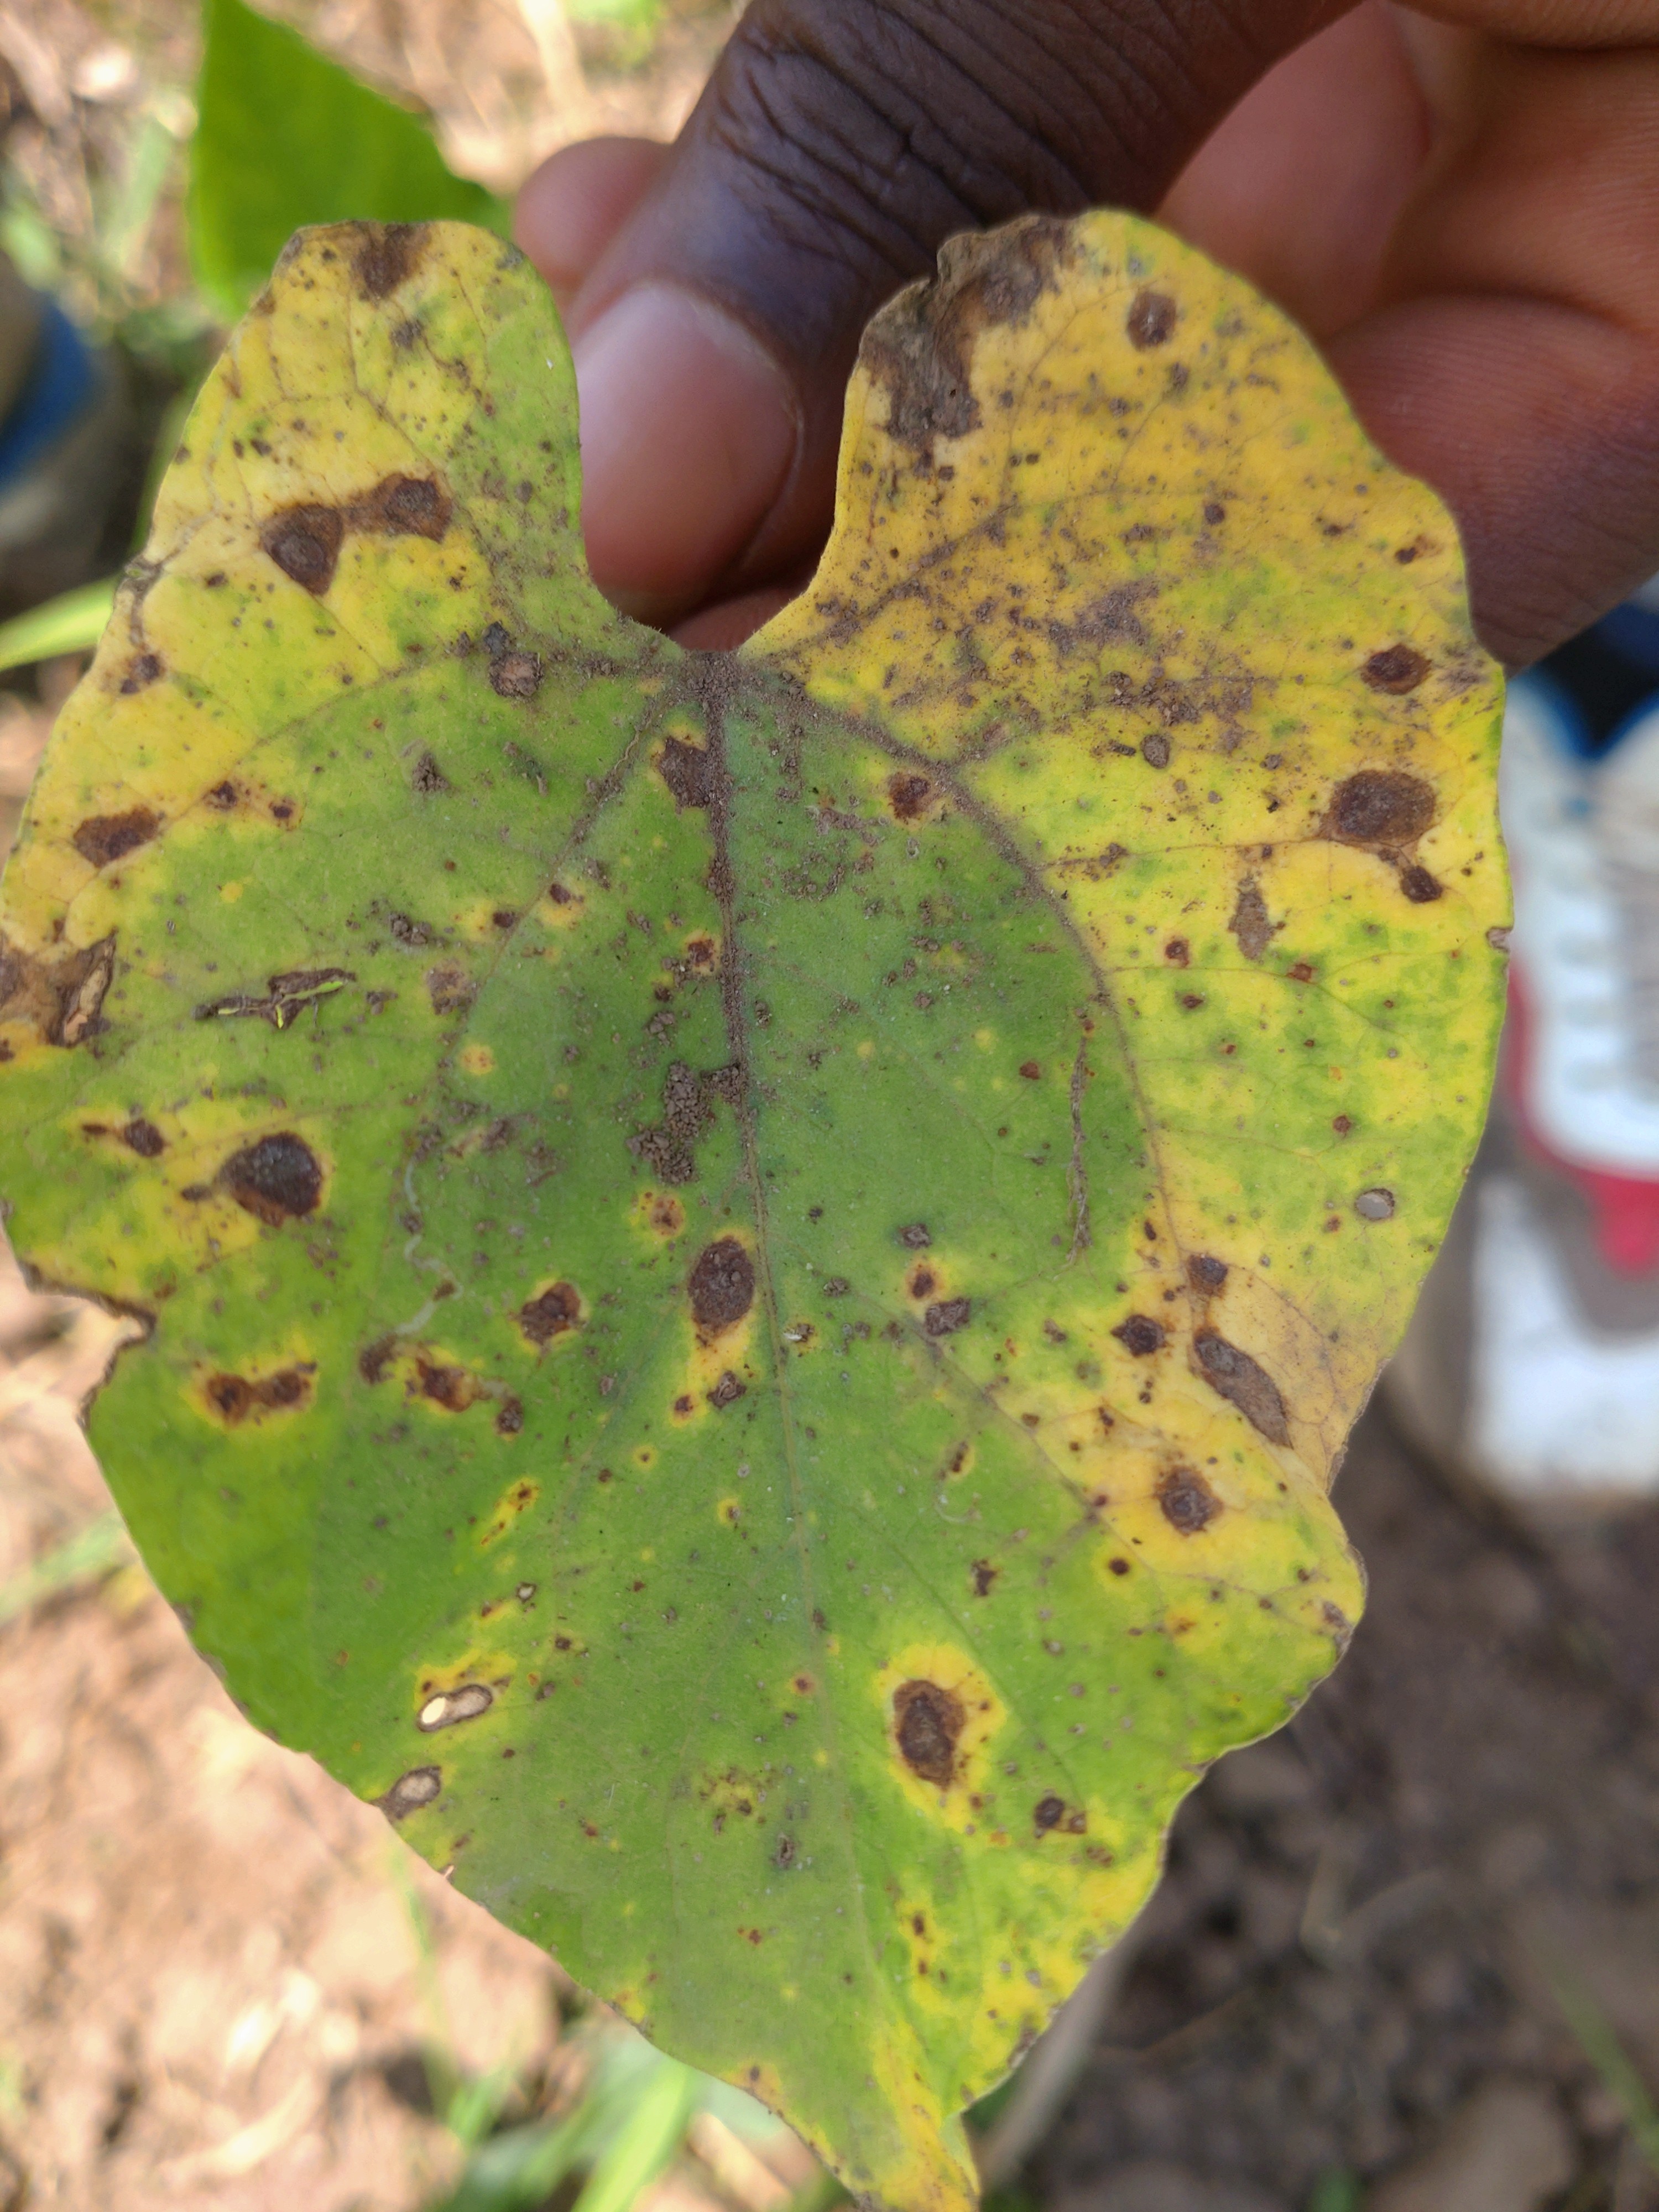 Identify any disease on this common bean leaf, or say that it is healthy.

anthracnose
